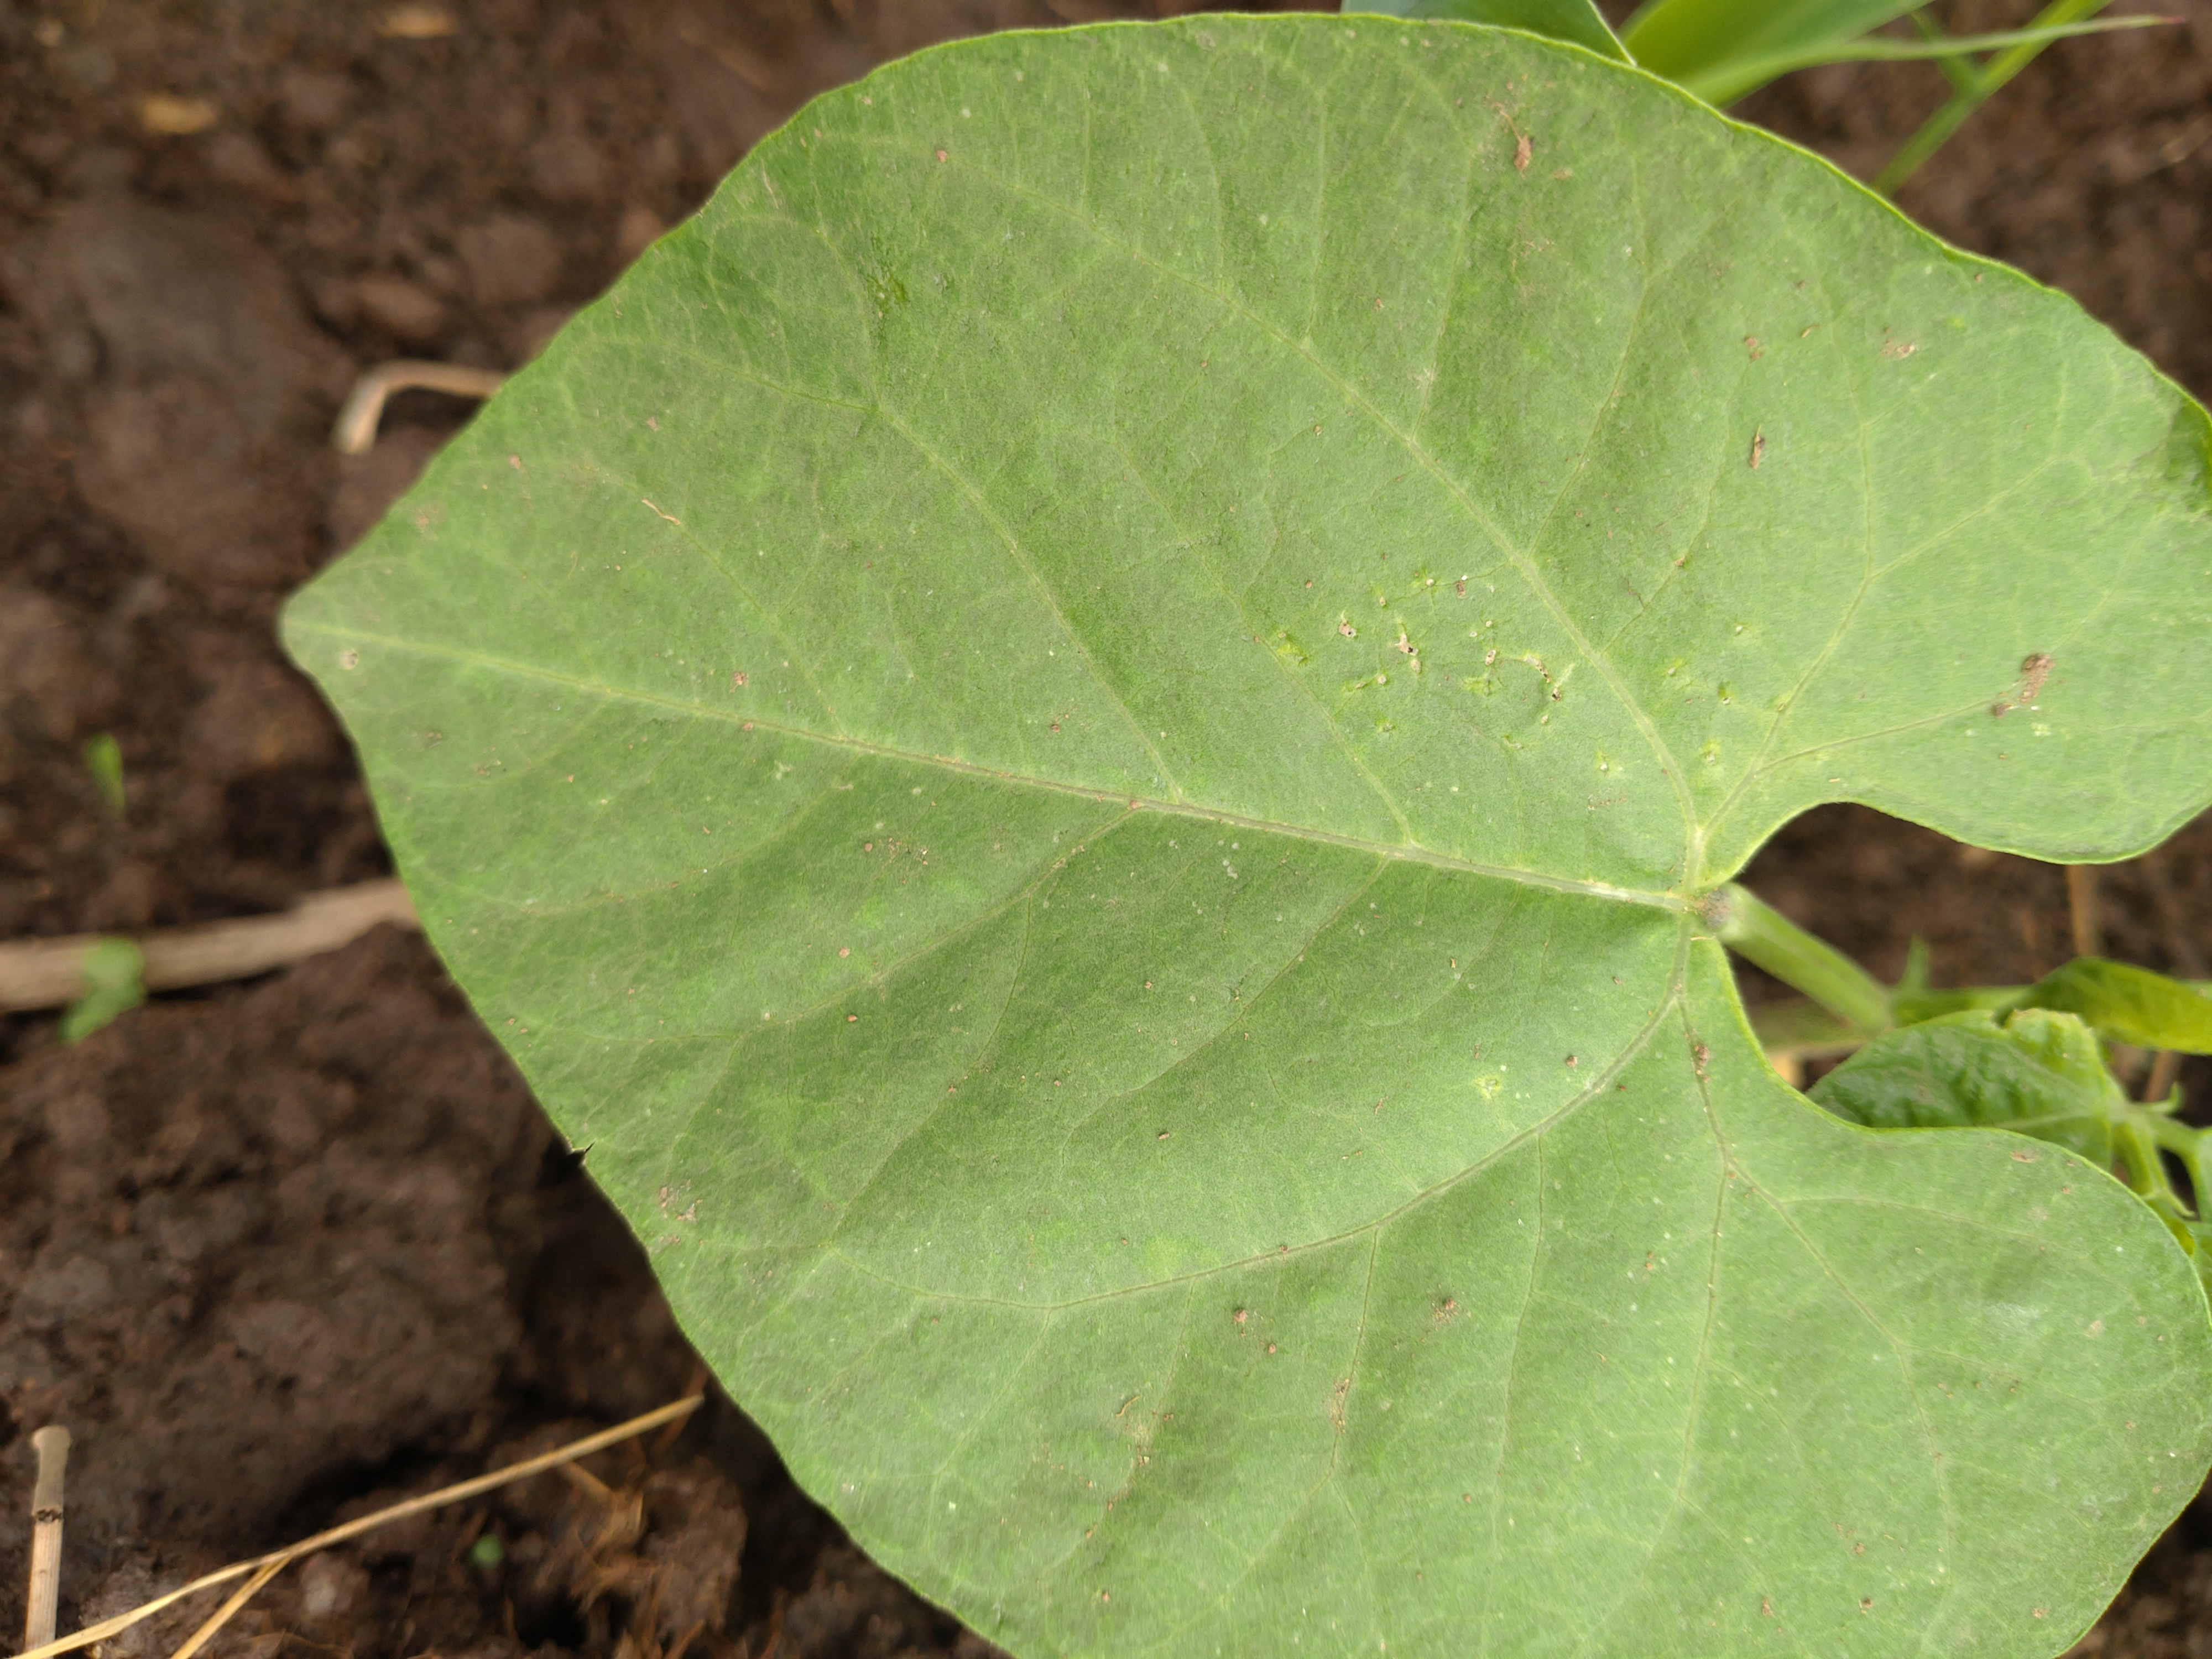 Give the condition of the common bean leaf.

healthy
